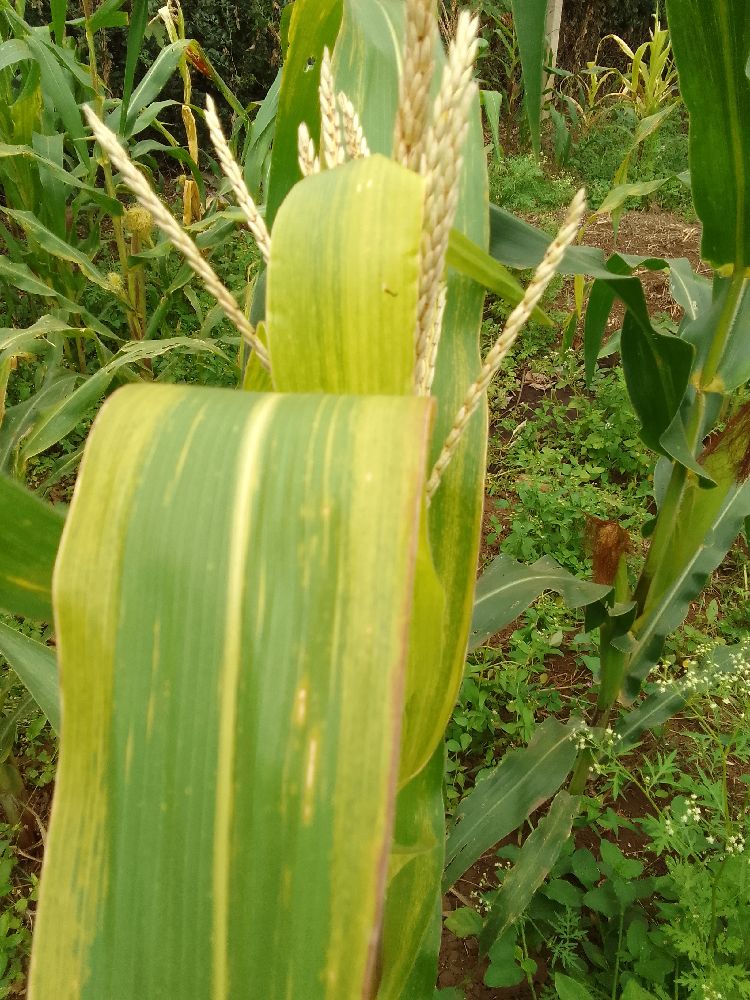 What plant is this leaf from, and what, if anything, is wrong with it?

maize, maize lethal necrosis
